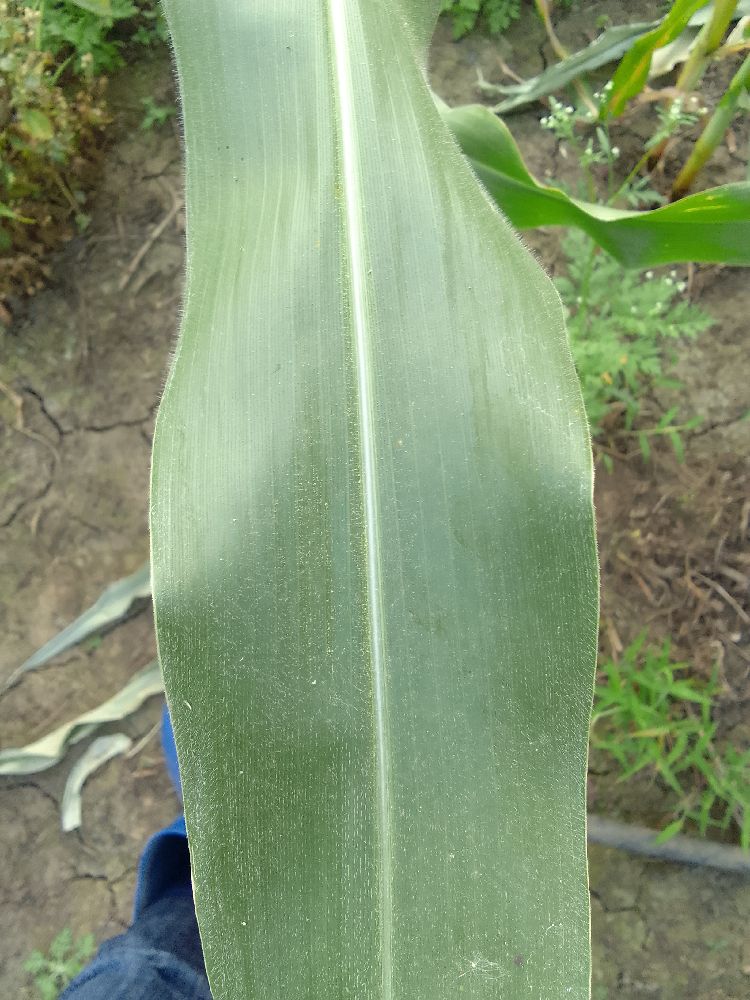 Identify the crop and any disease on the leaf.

maize, healthy
